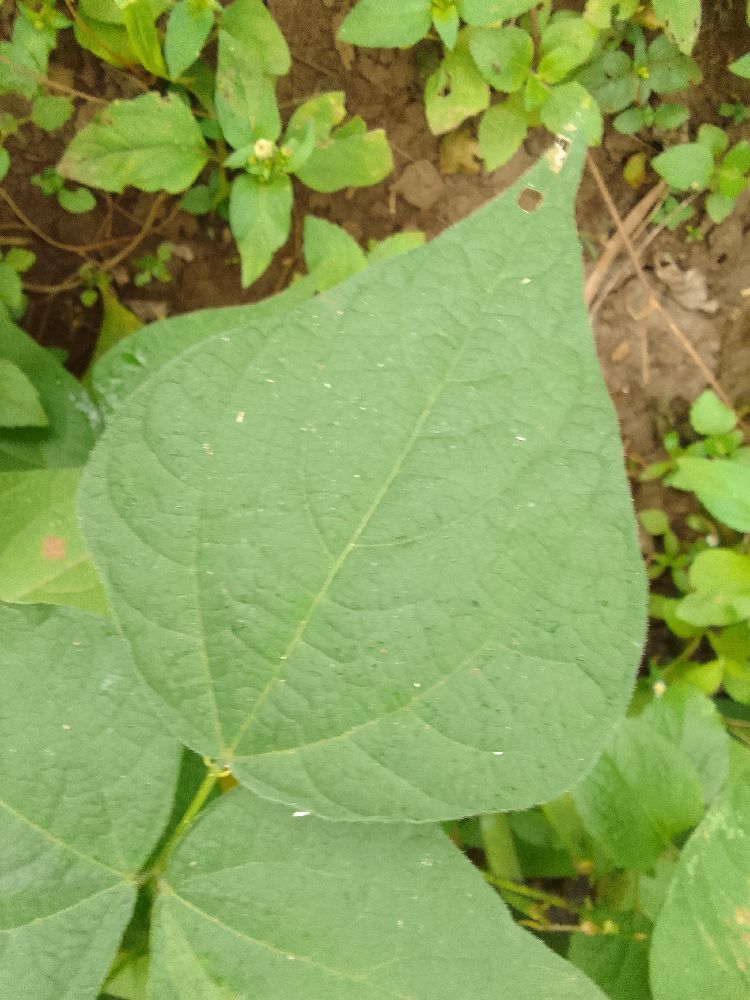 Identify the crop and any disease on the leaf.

common bean, healthy
